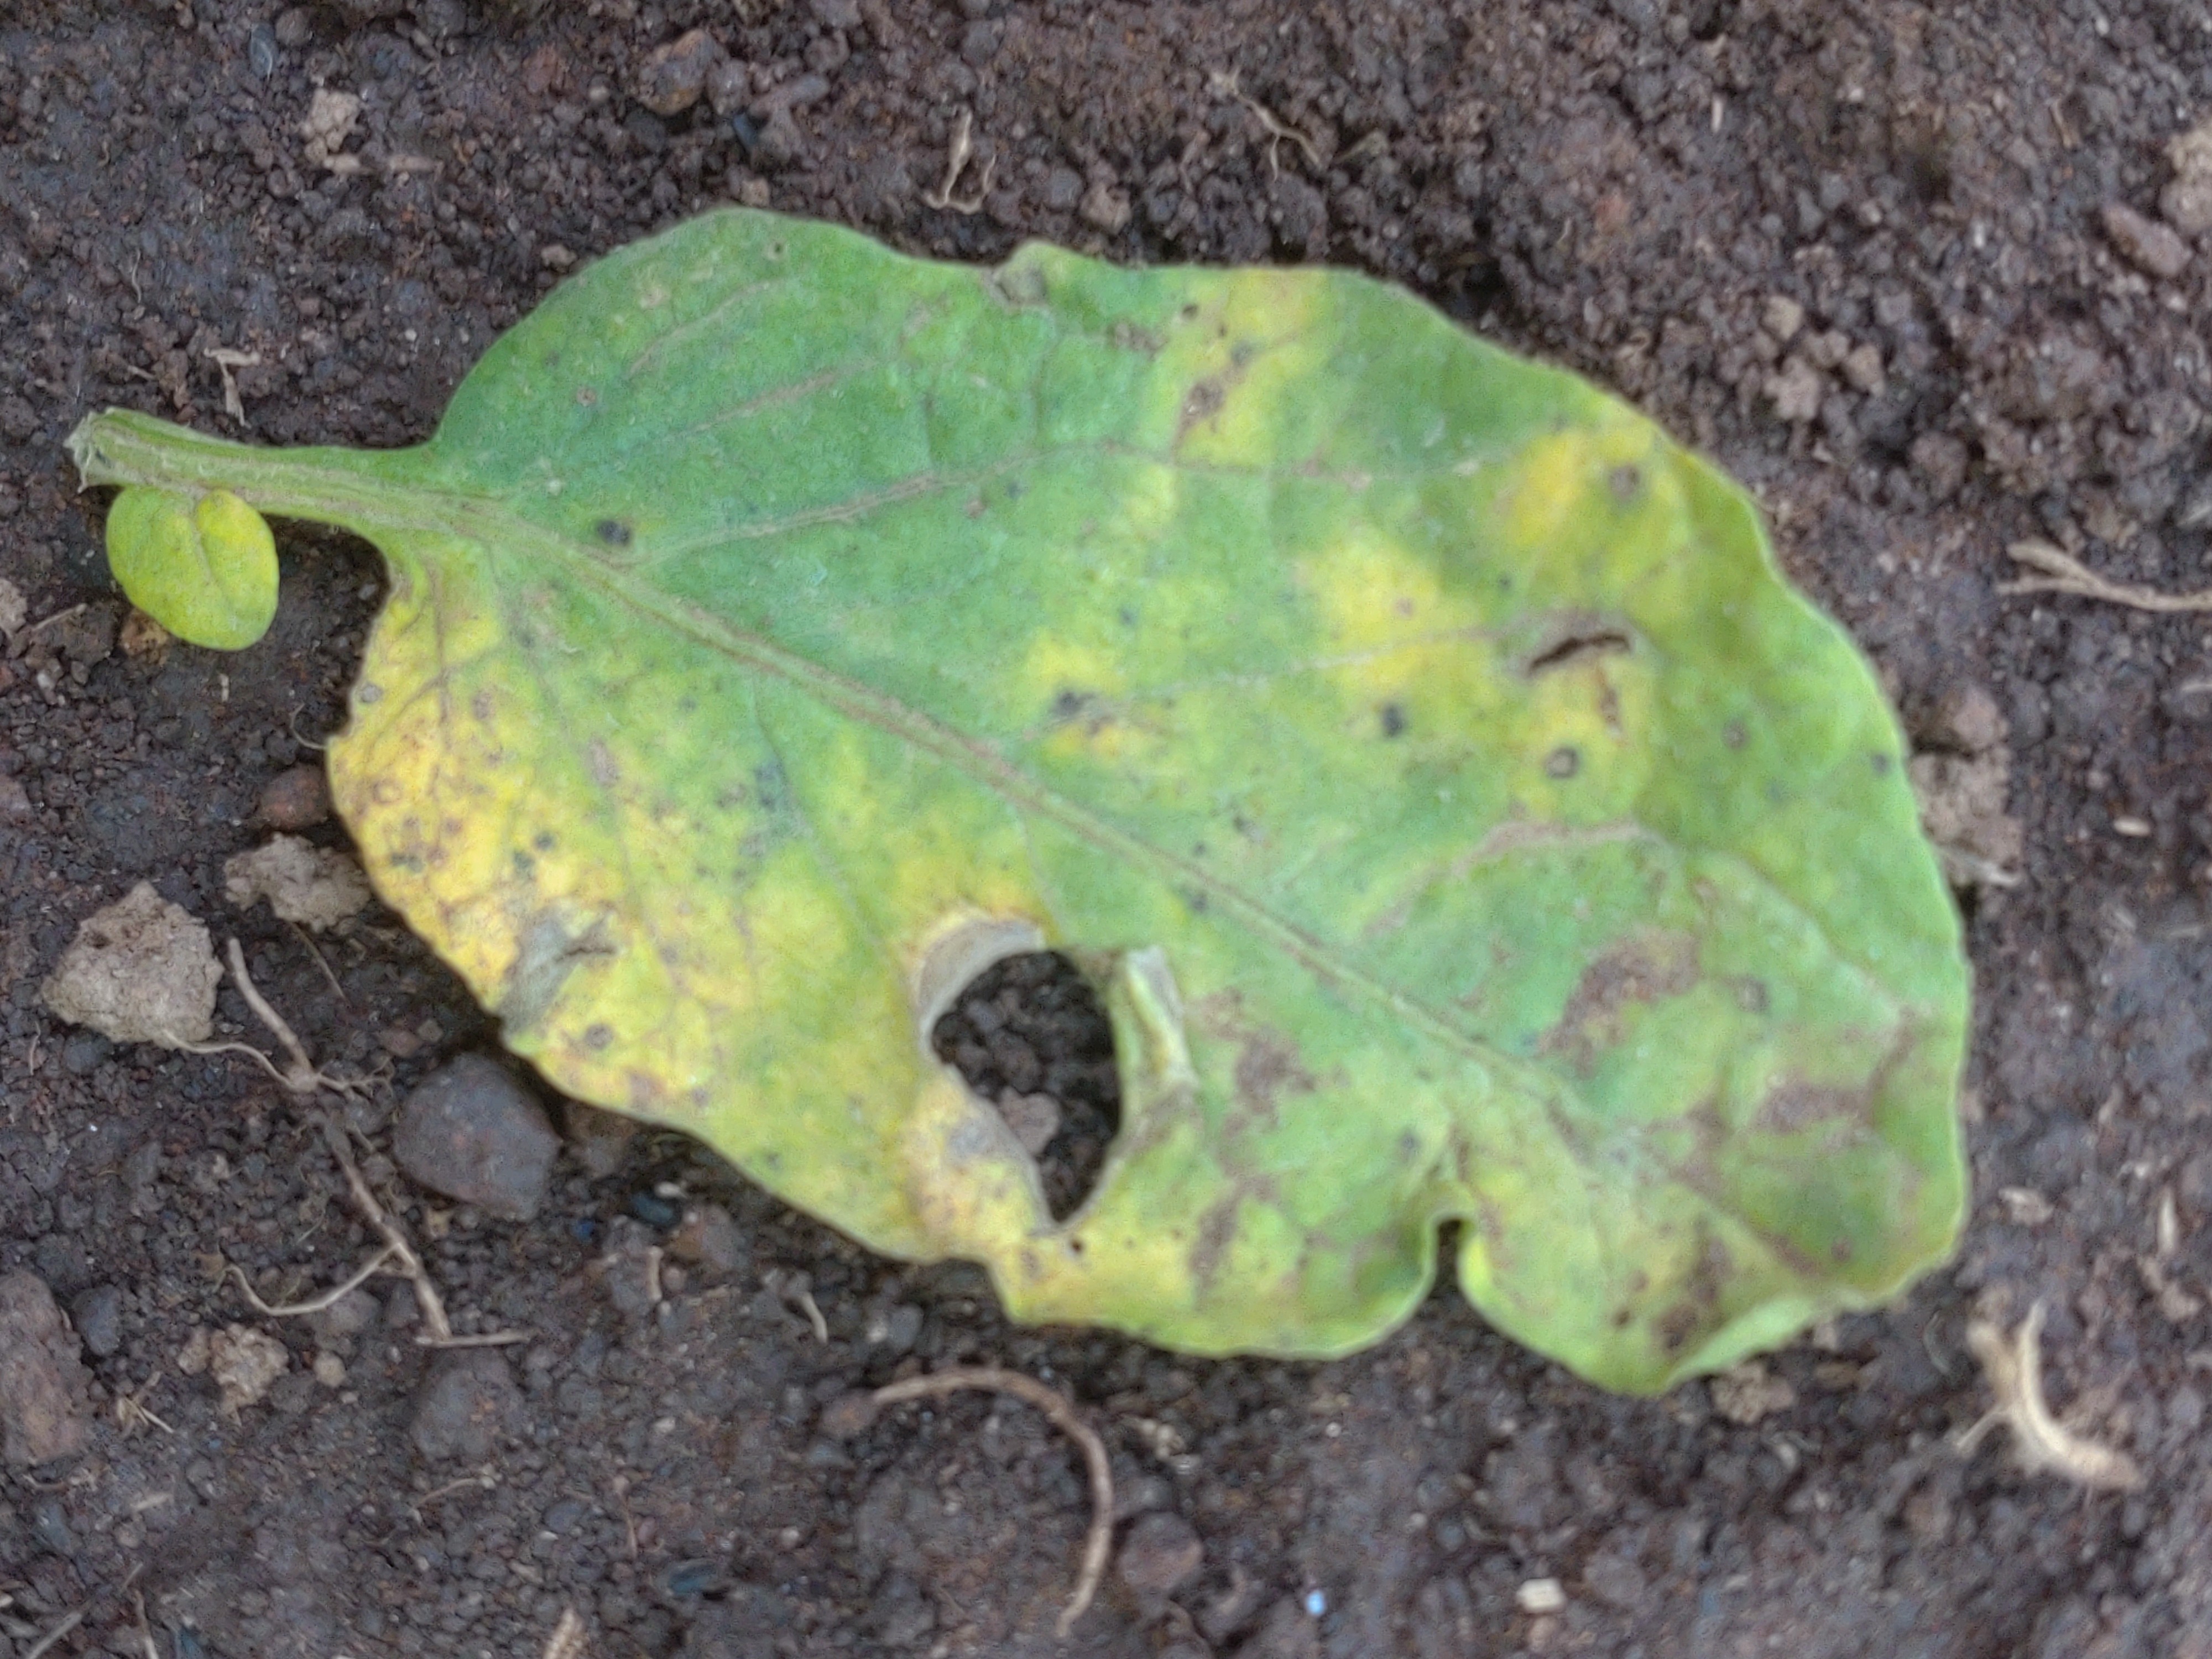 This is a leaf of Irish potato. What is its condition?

late blight
